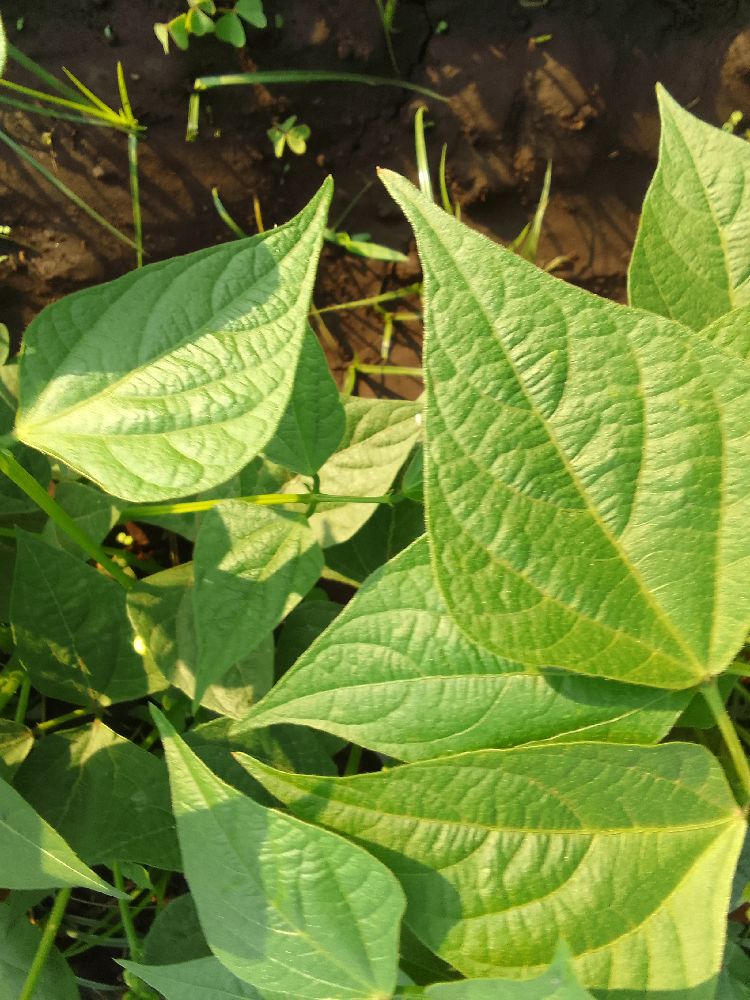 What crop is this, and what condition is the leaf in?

common bean, healthy
